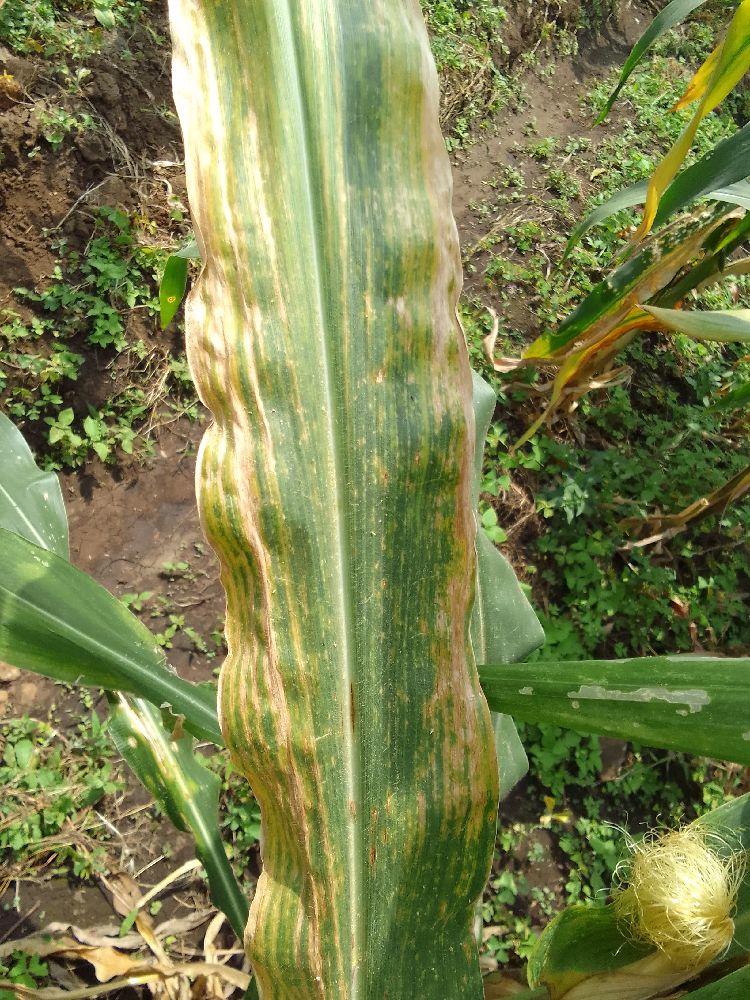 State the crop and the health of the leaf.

maize, maize lethal necrosis
